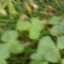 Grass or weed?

unstructured weed
